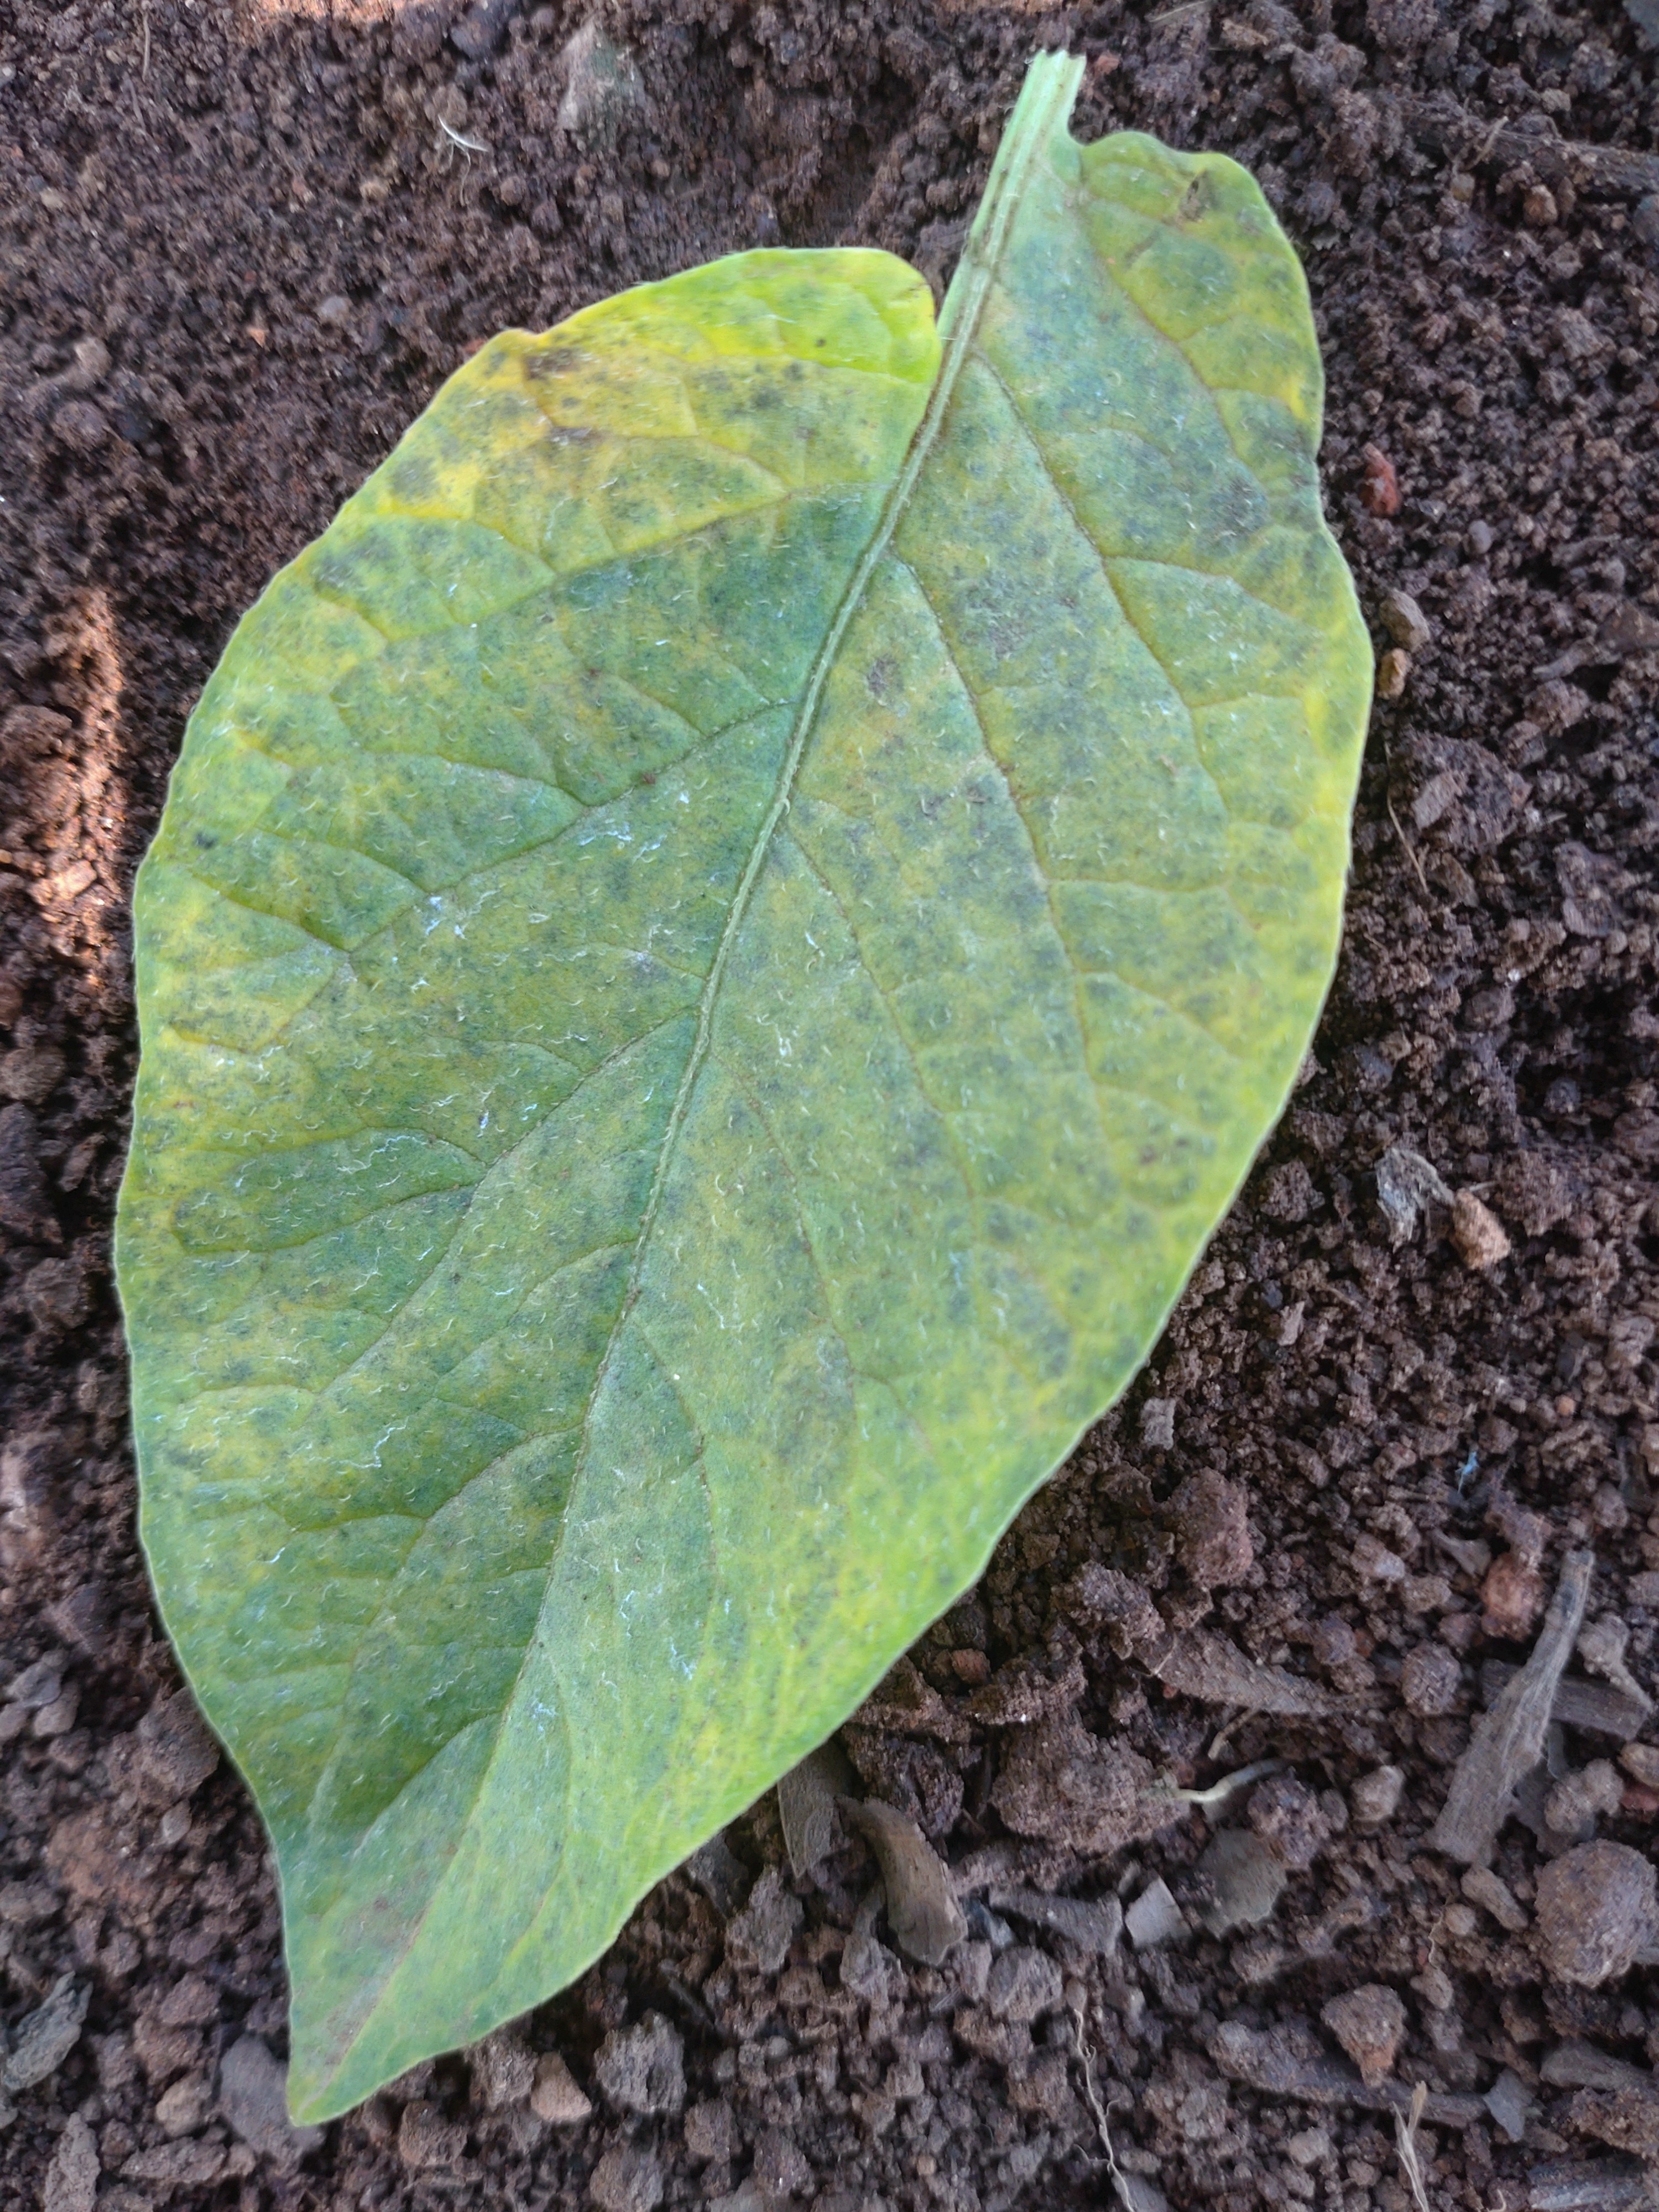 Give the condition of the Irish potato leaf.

late blight
